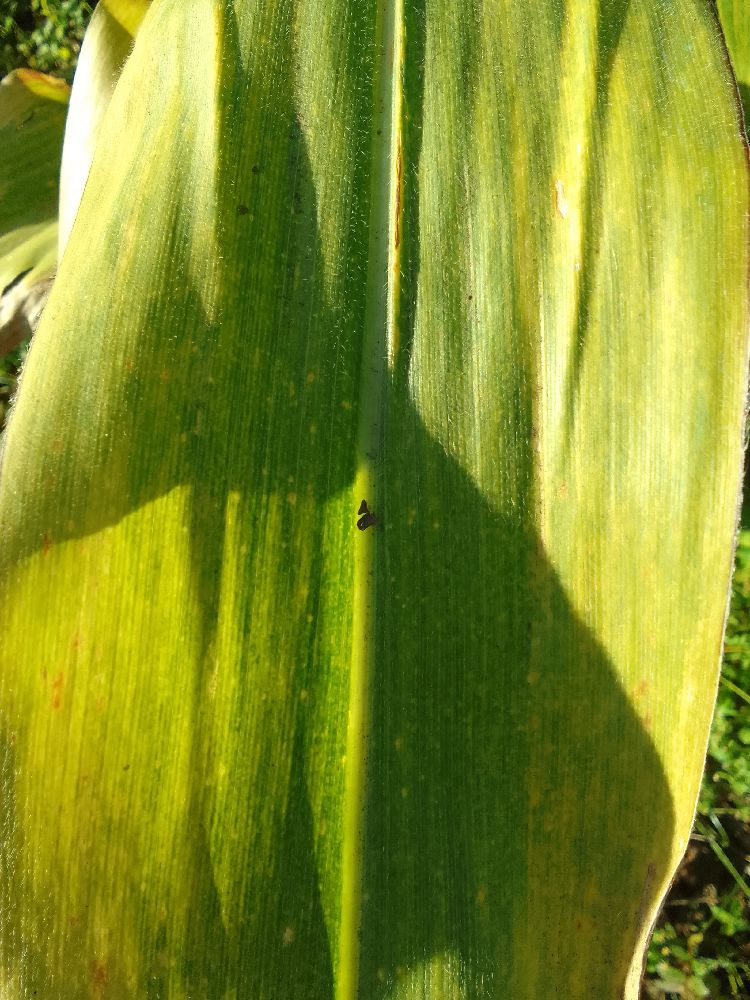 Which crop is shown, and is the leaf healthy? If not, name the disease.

maize, maize lethal necrosis
